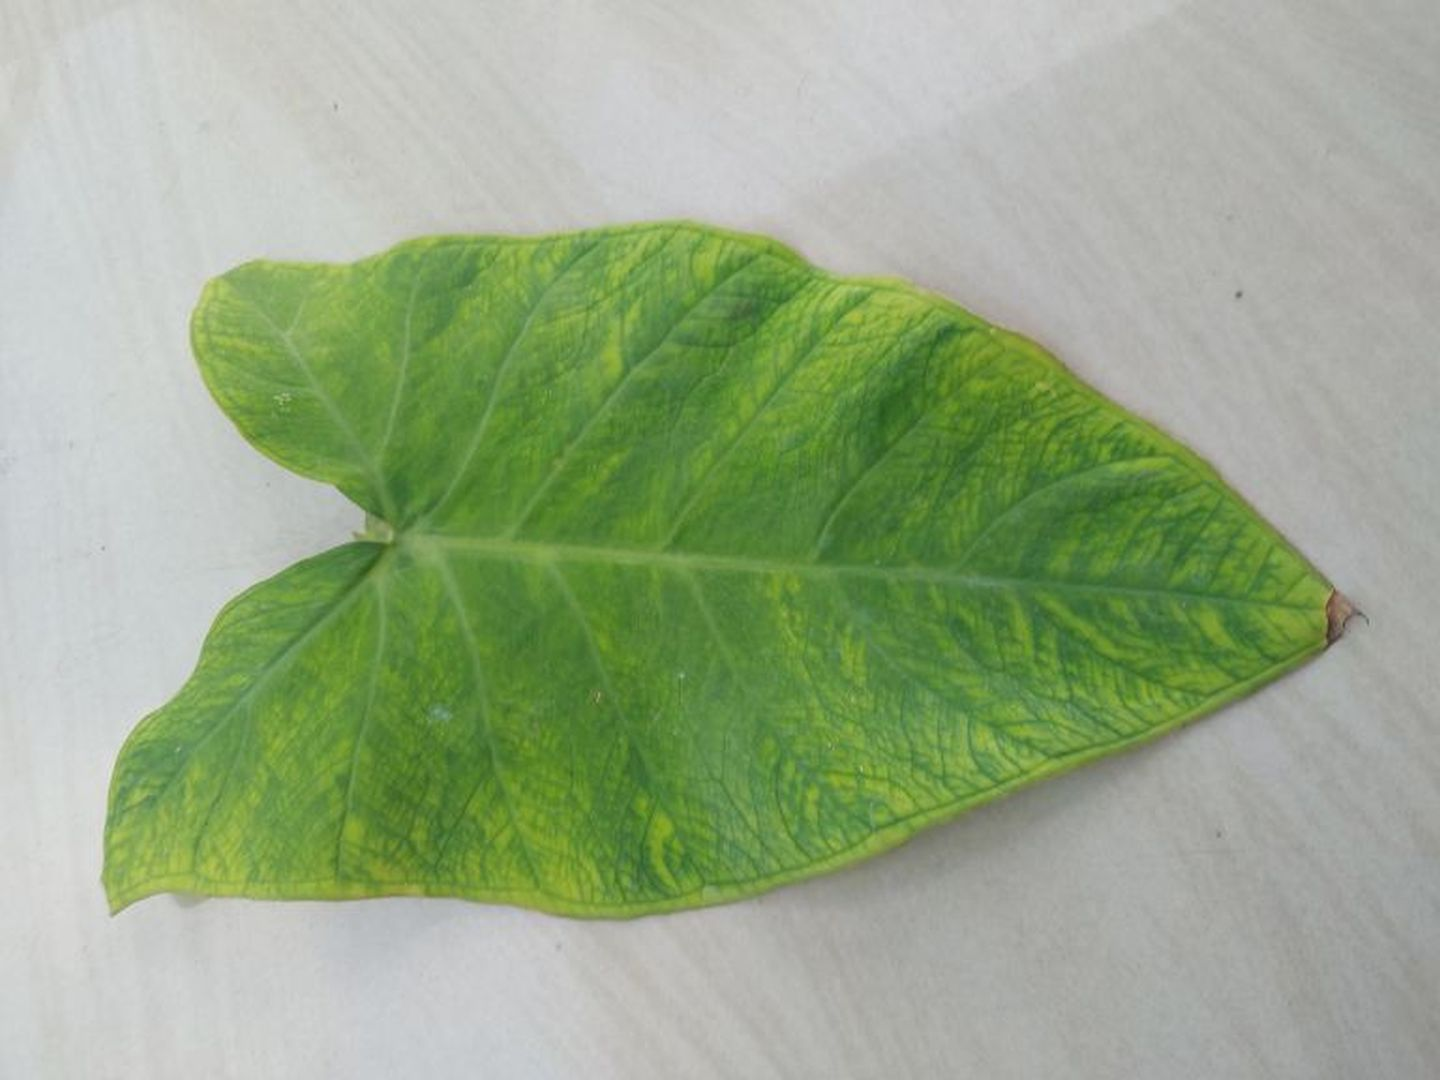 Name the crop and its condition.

taro, mosaic
